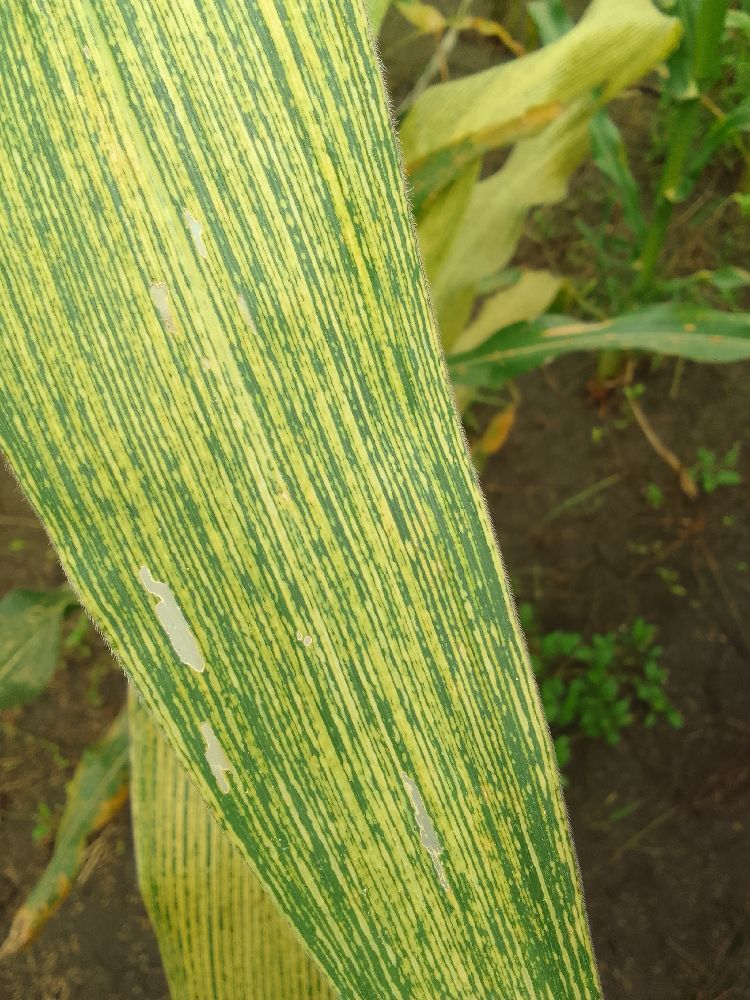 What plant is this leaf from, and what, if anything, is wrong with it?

maize, maize streak virus
